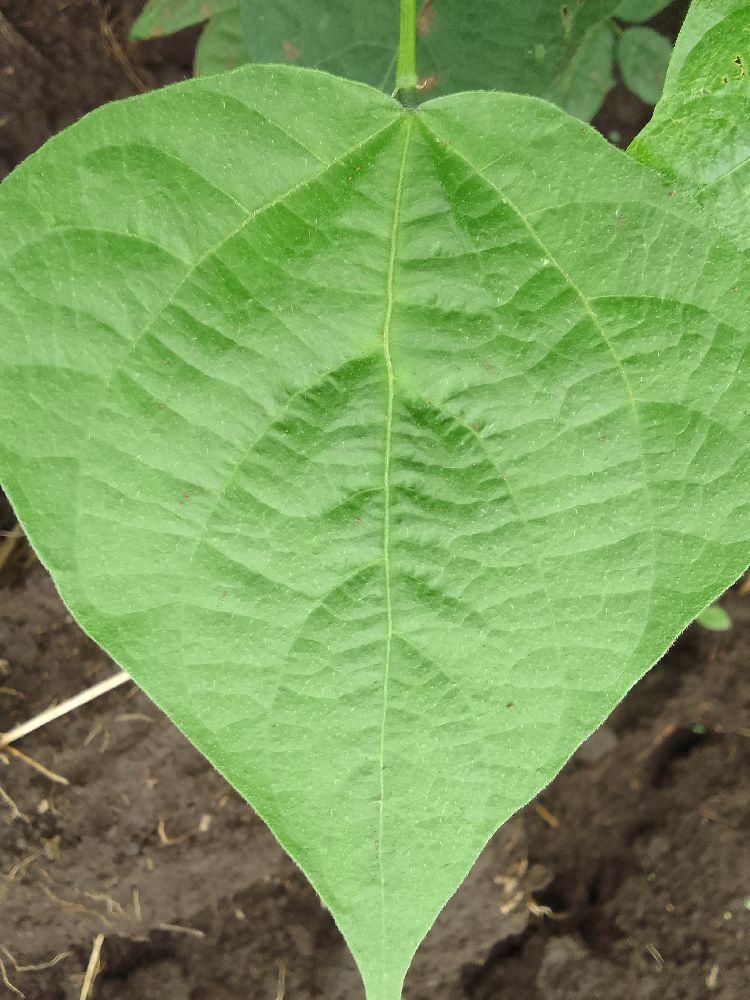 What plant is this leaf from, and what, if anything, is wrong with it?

common bean, healthy
